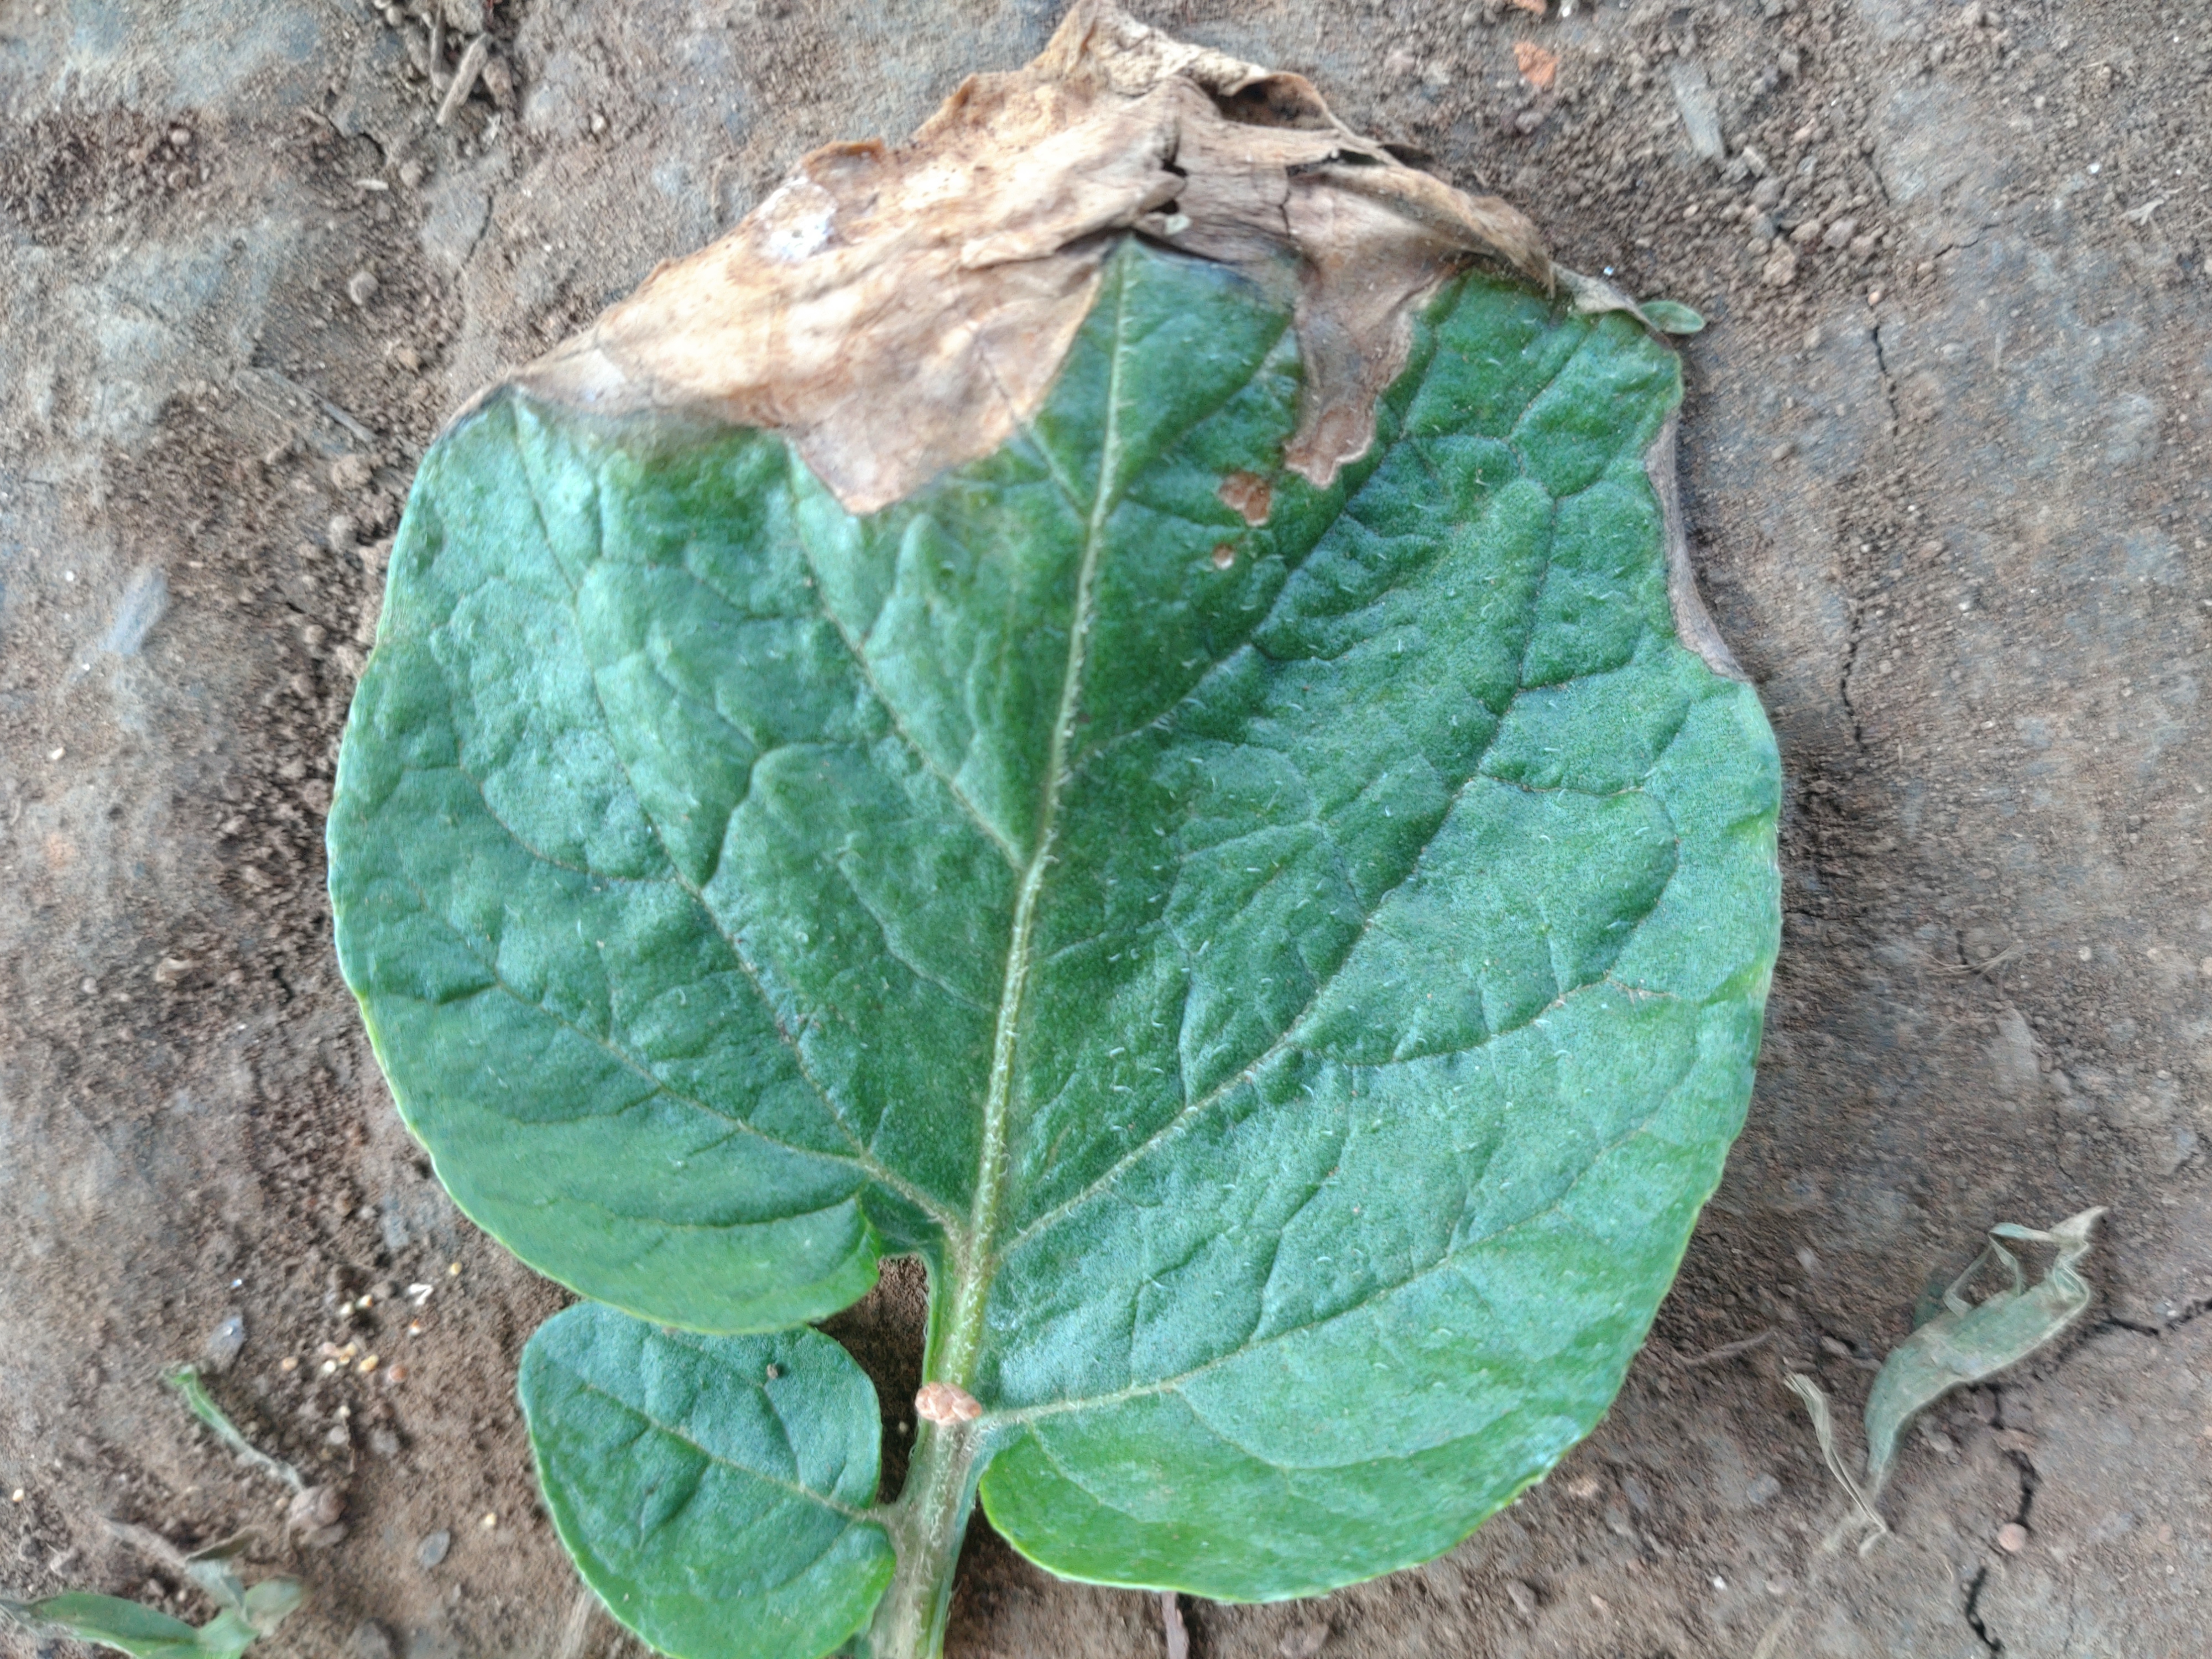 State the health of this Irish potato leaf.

early blight
